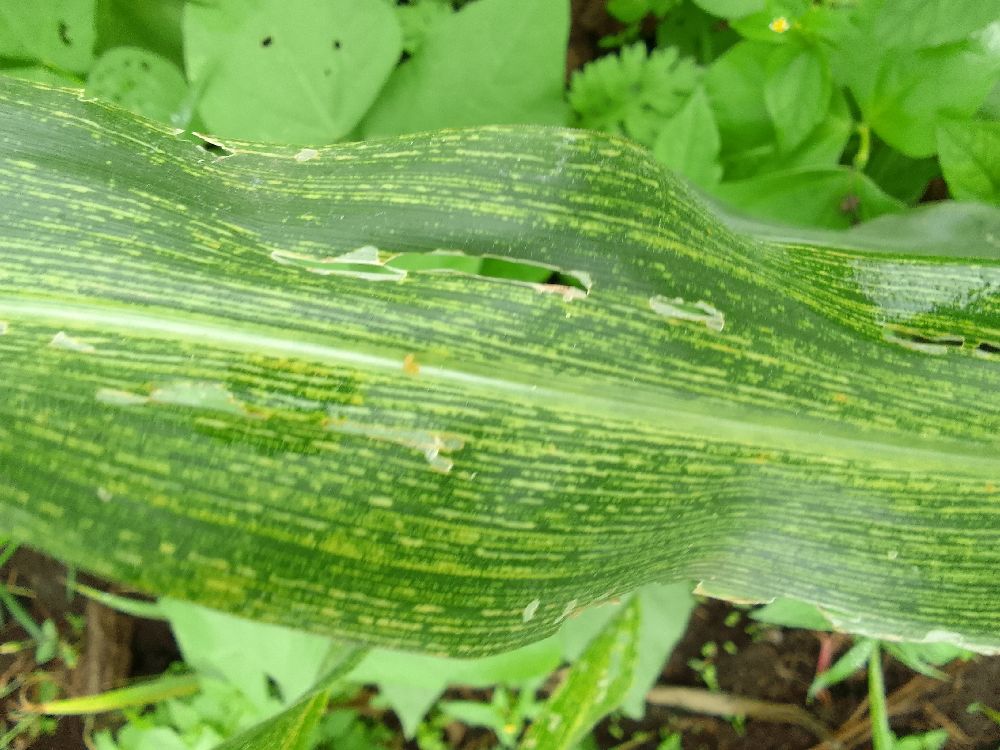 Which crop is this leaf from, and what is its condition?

maize, maize streak virus
